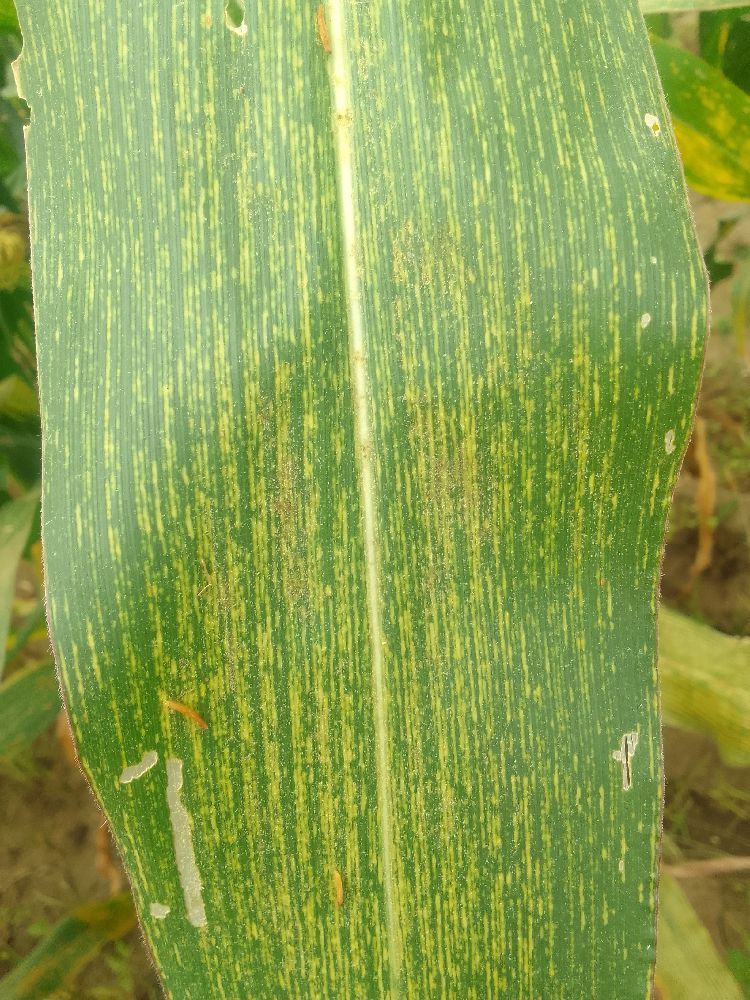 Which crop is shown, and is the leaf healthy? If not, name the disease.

maize, maize streak virus
